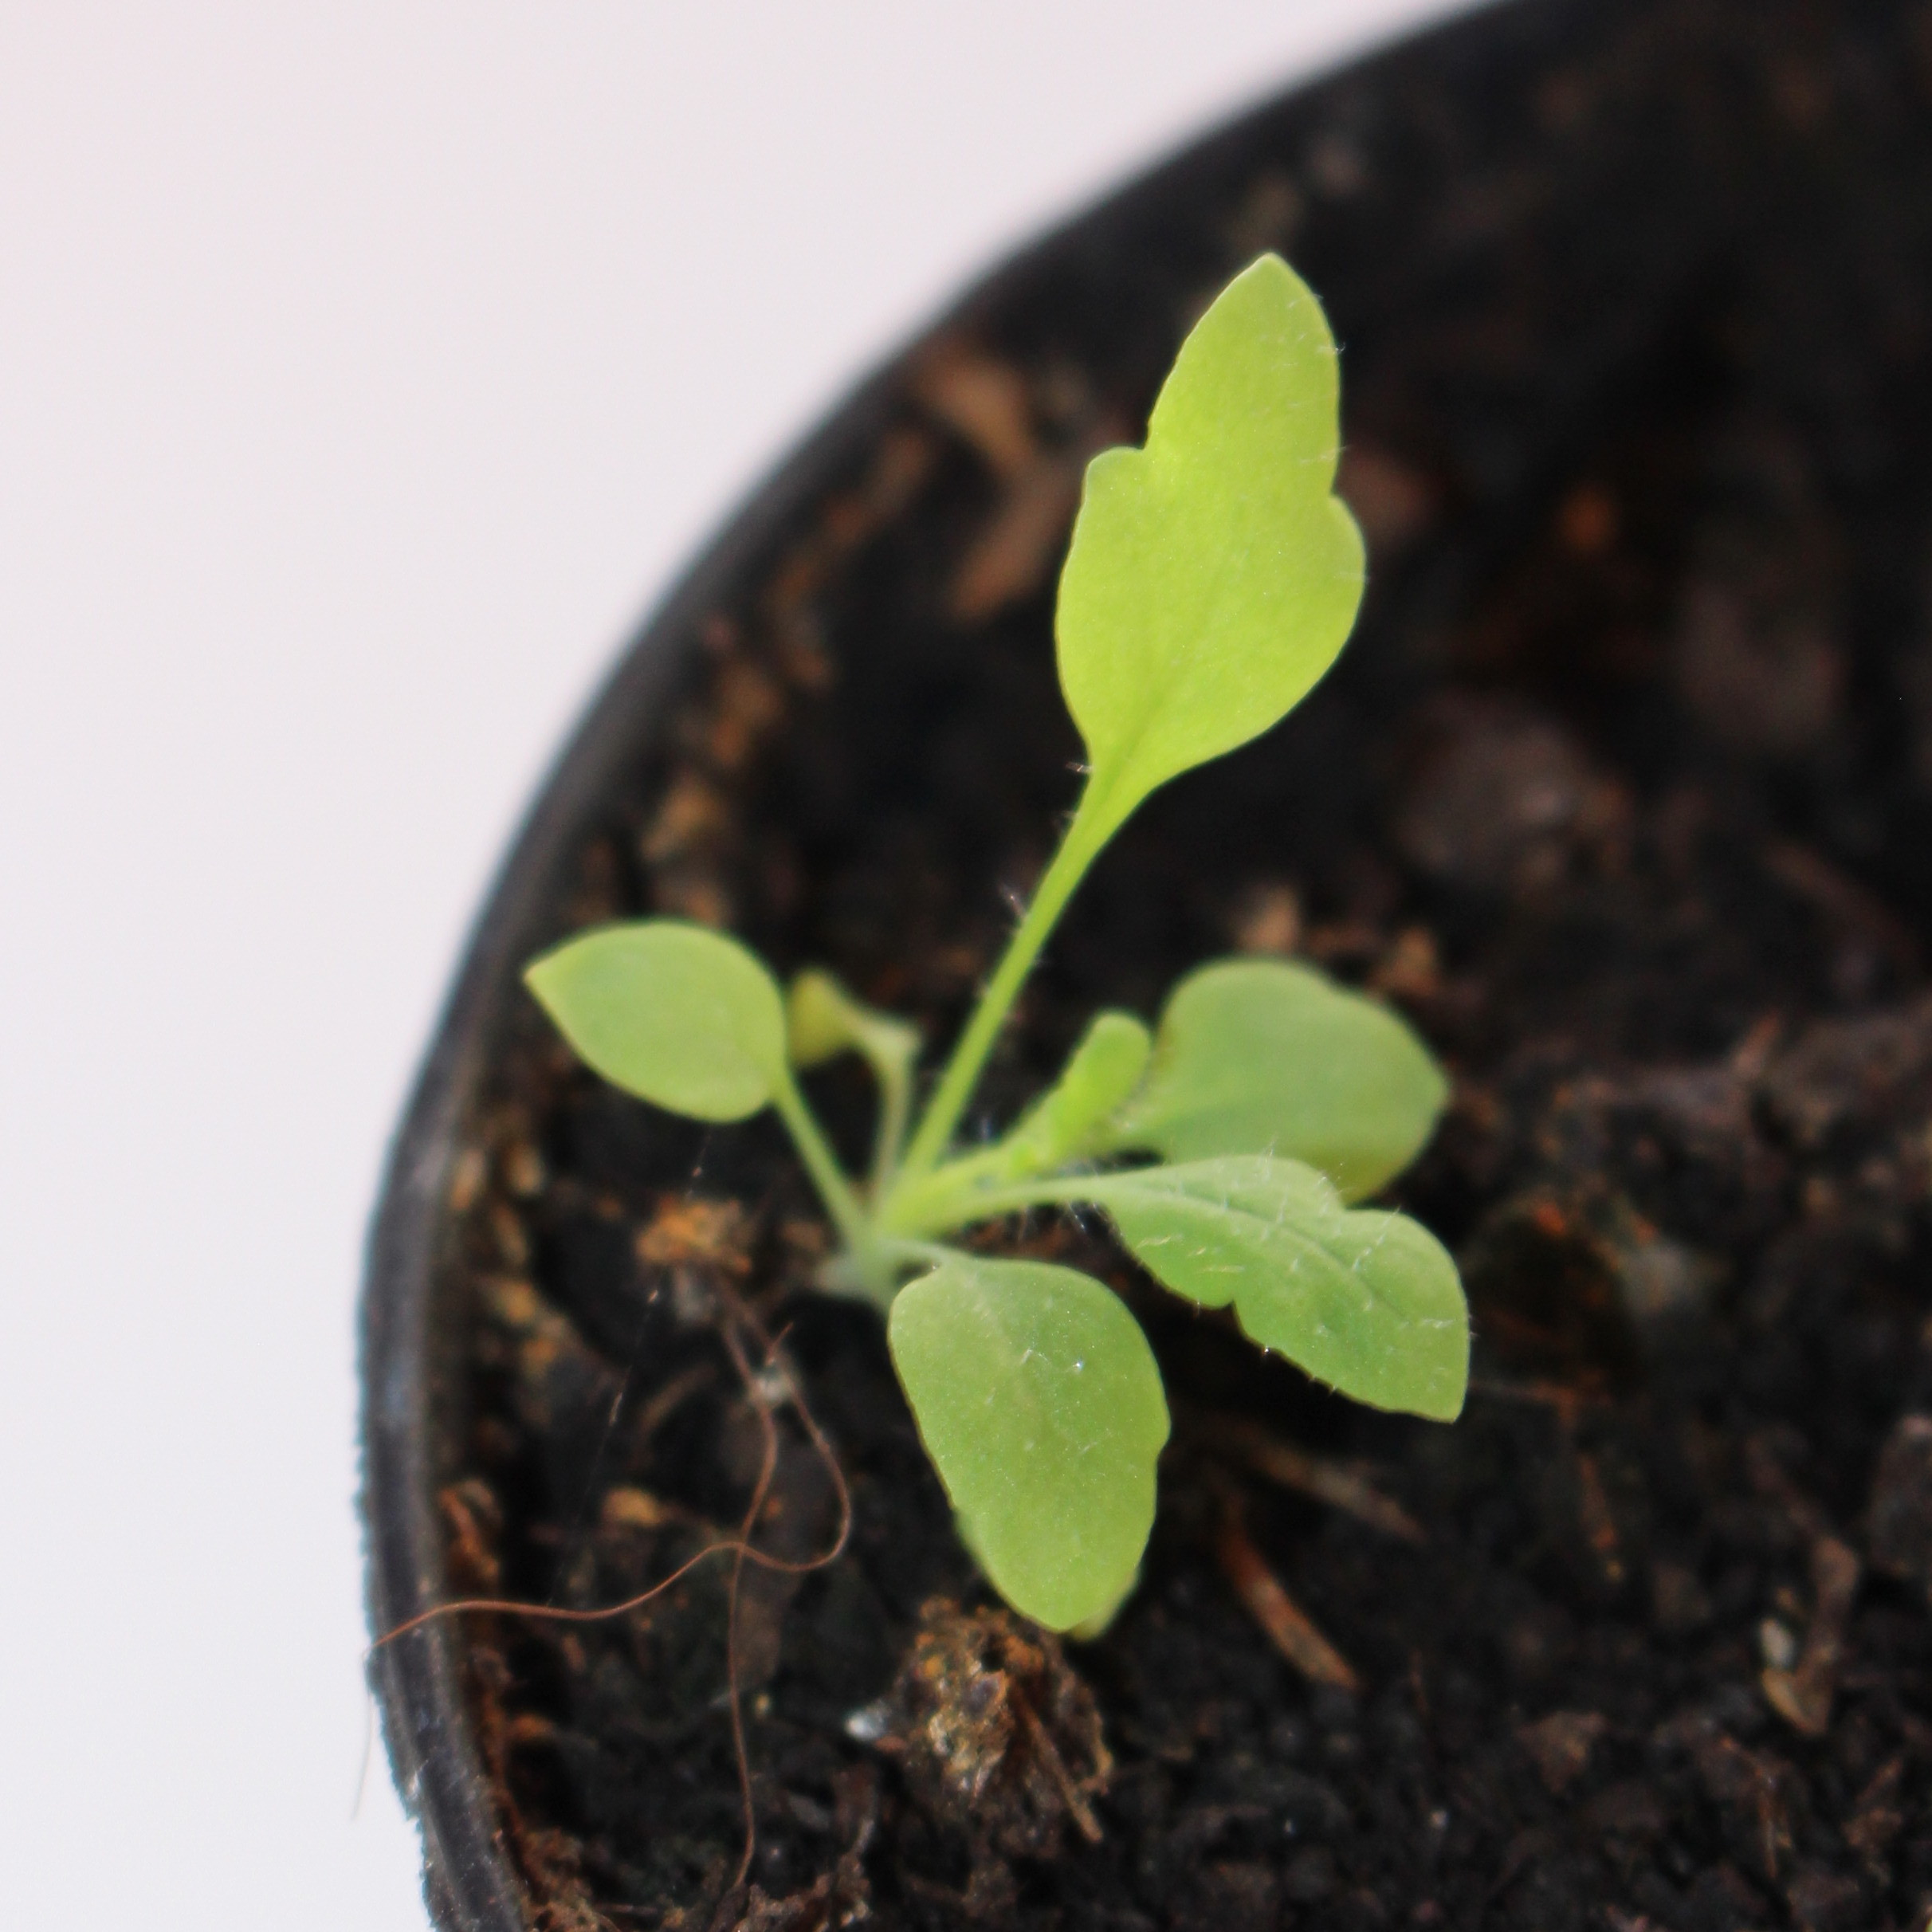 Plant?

Papaver rhoeas
